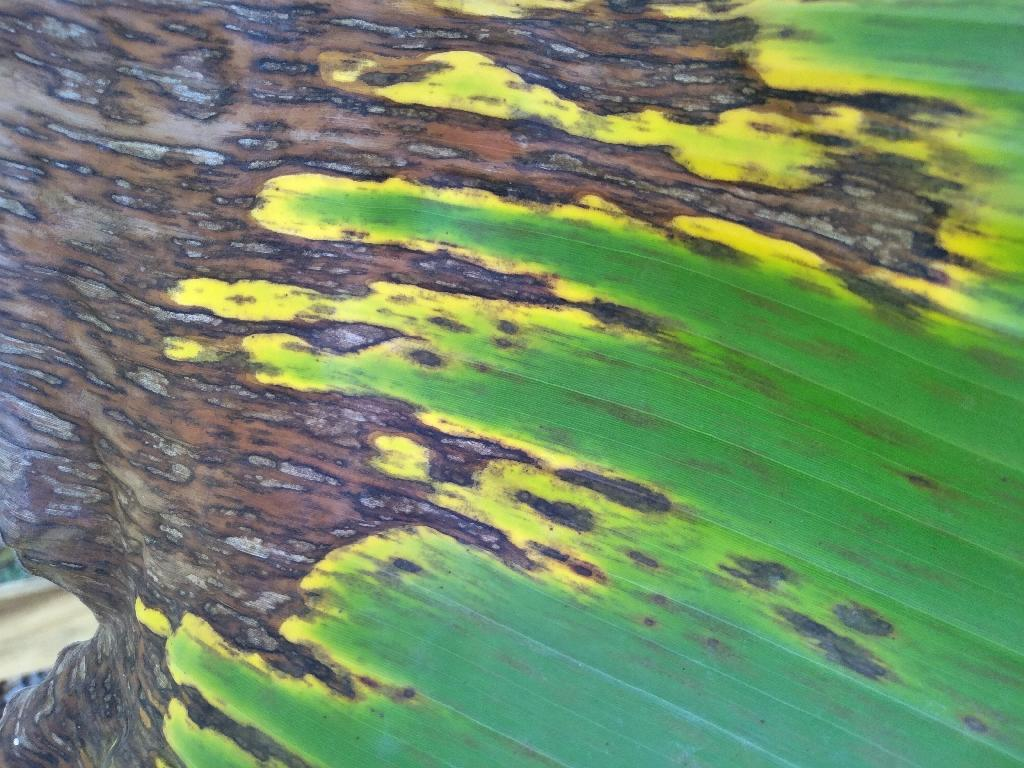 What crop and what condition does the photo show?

banana, black sigatoka
